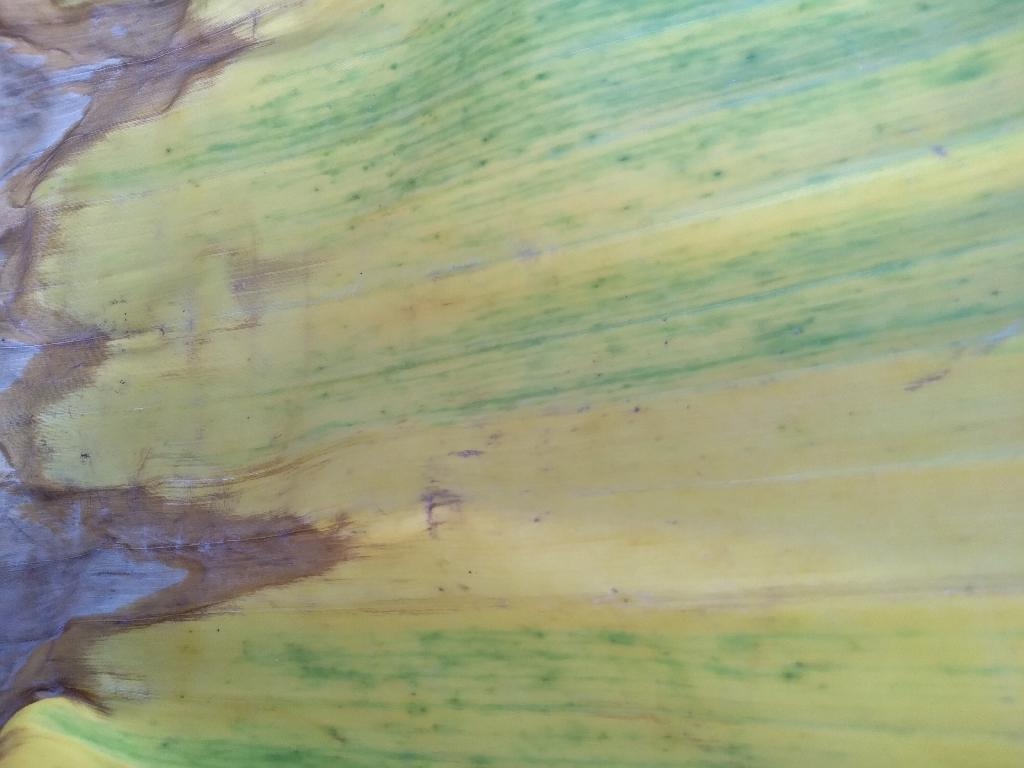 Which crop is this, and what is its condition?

banana, fusarium wilt race 1
